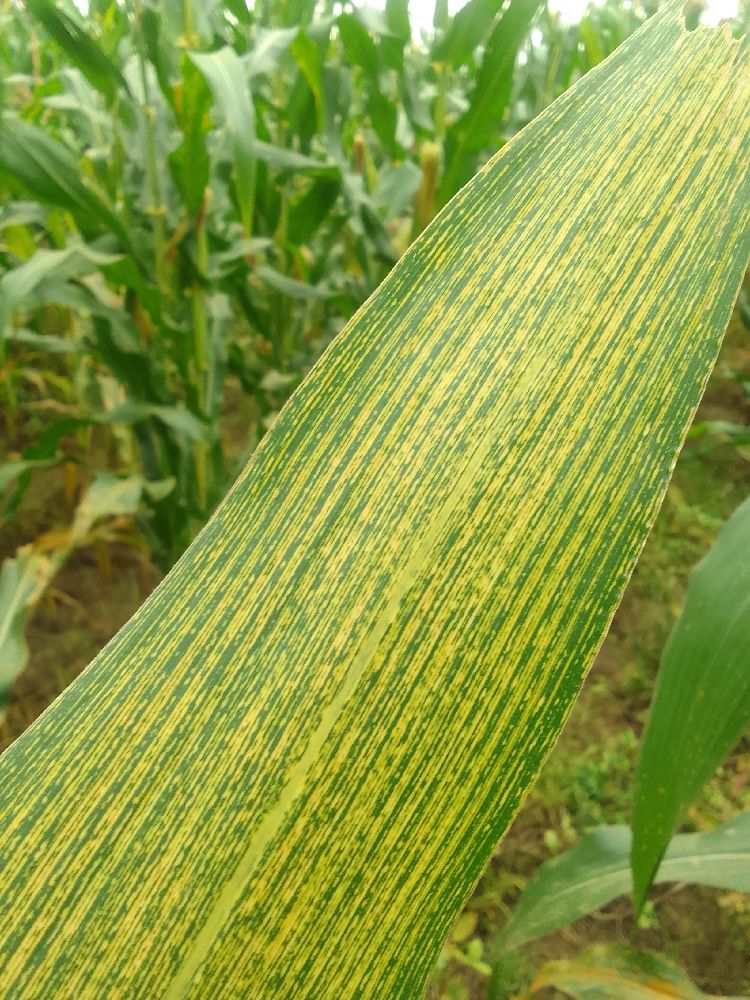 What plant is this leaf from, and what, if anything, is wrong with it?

maize, maize streak virus
